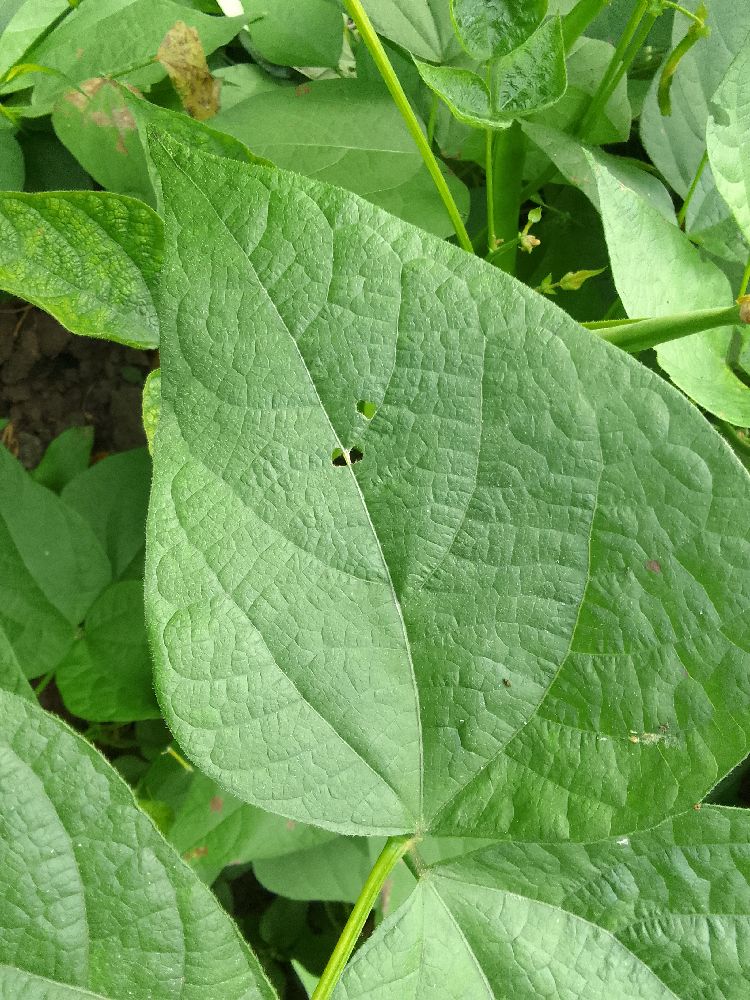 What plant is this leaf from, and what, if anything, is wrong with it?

common bean, healthy
